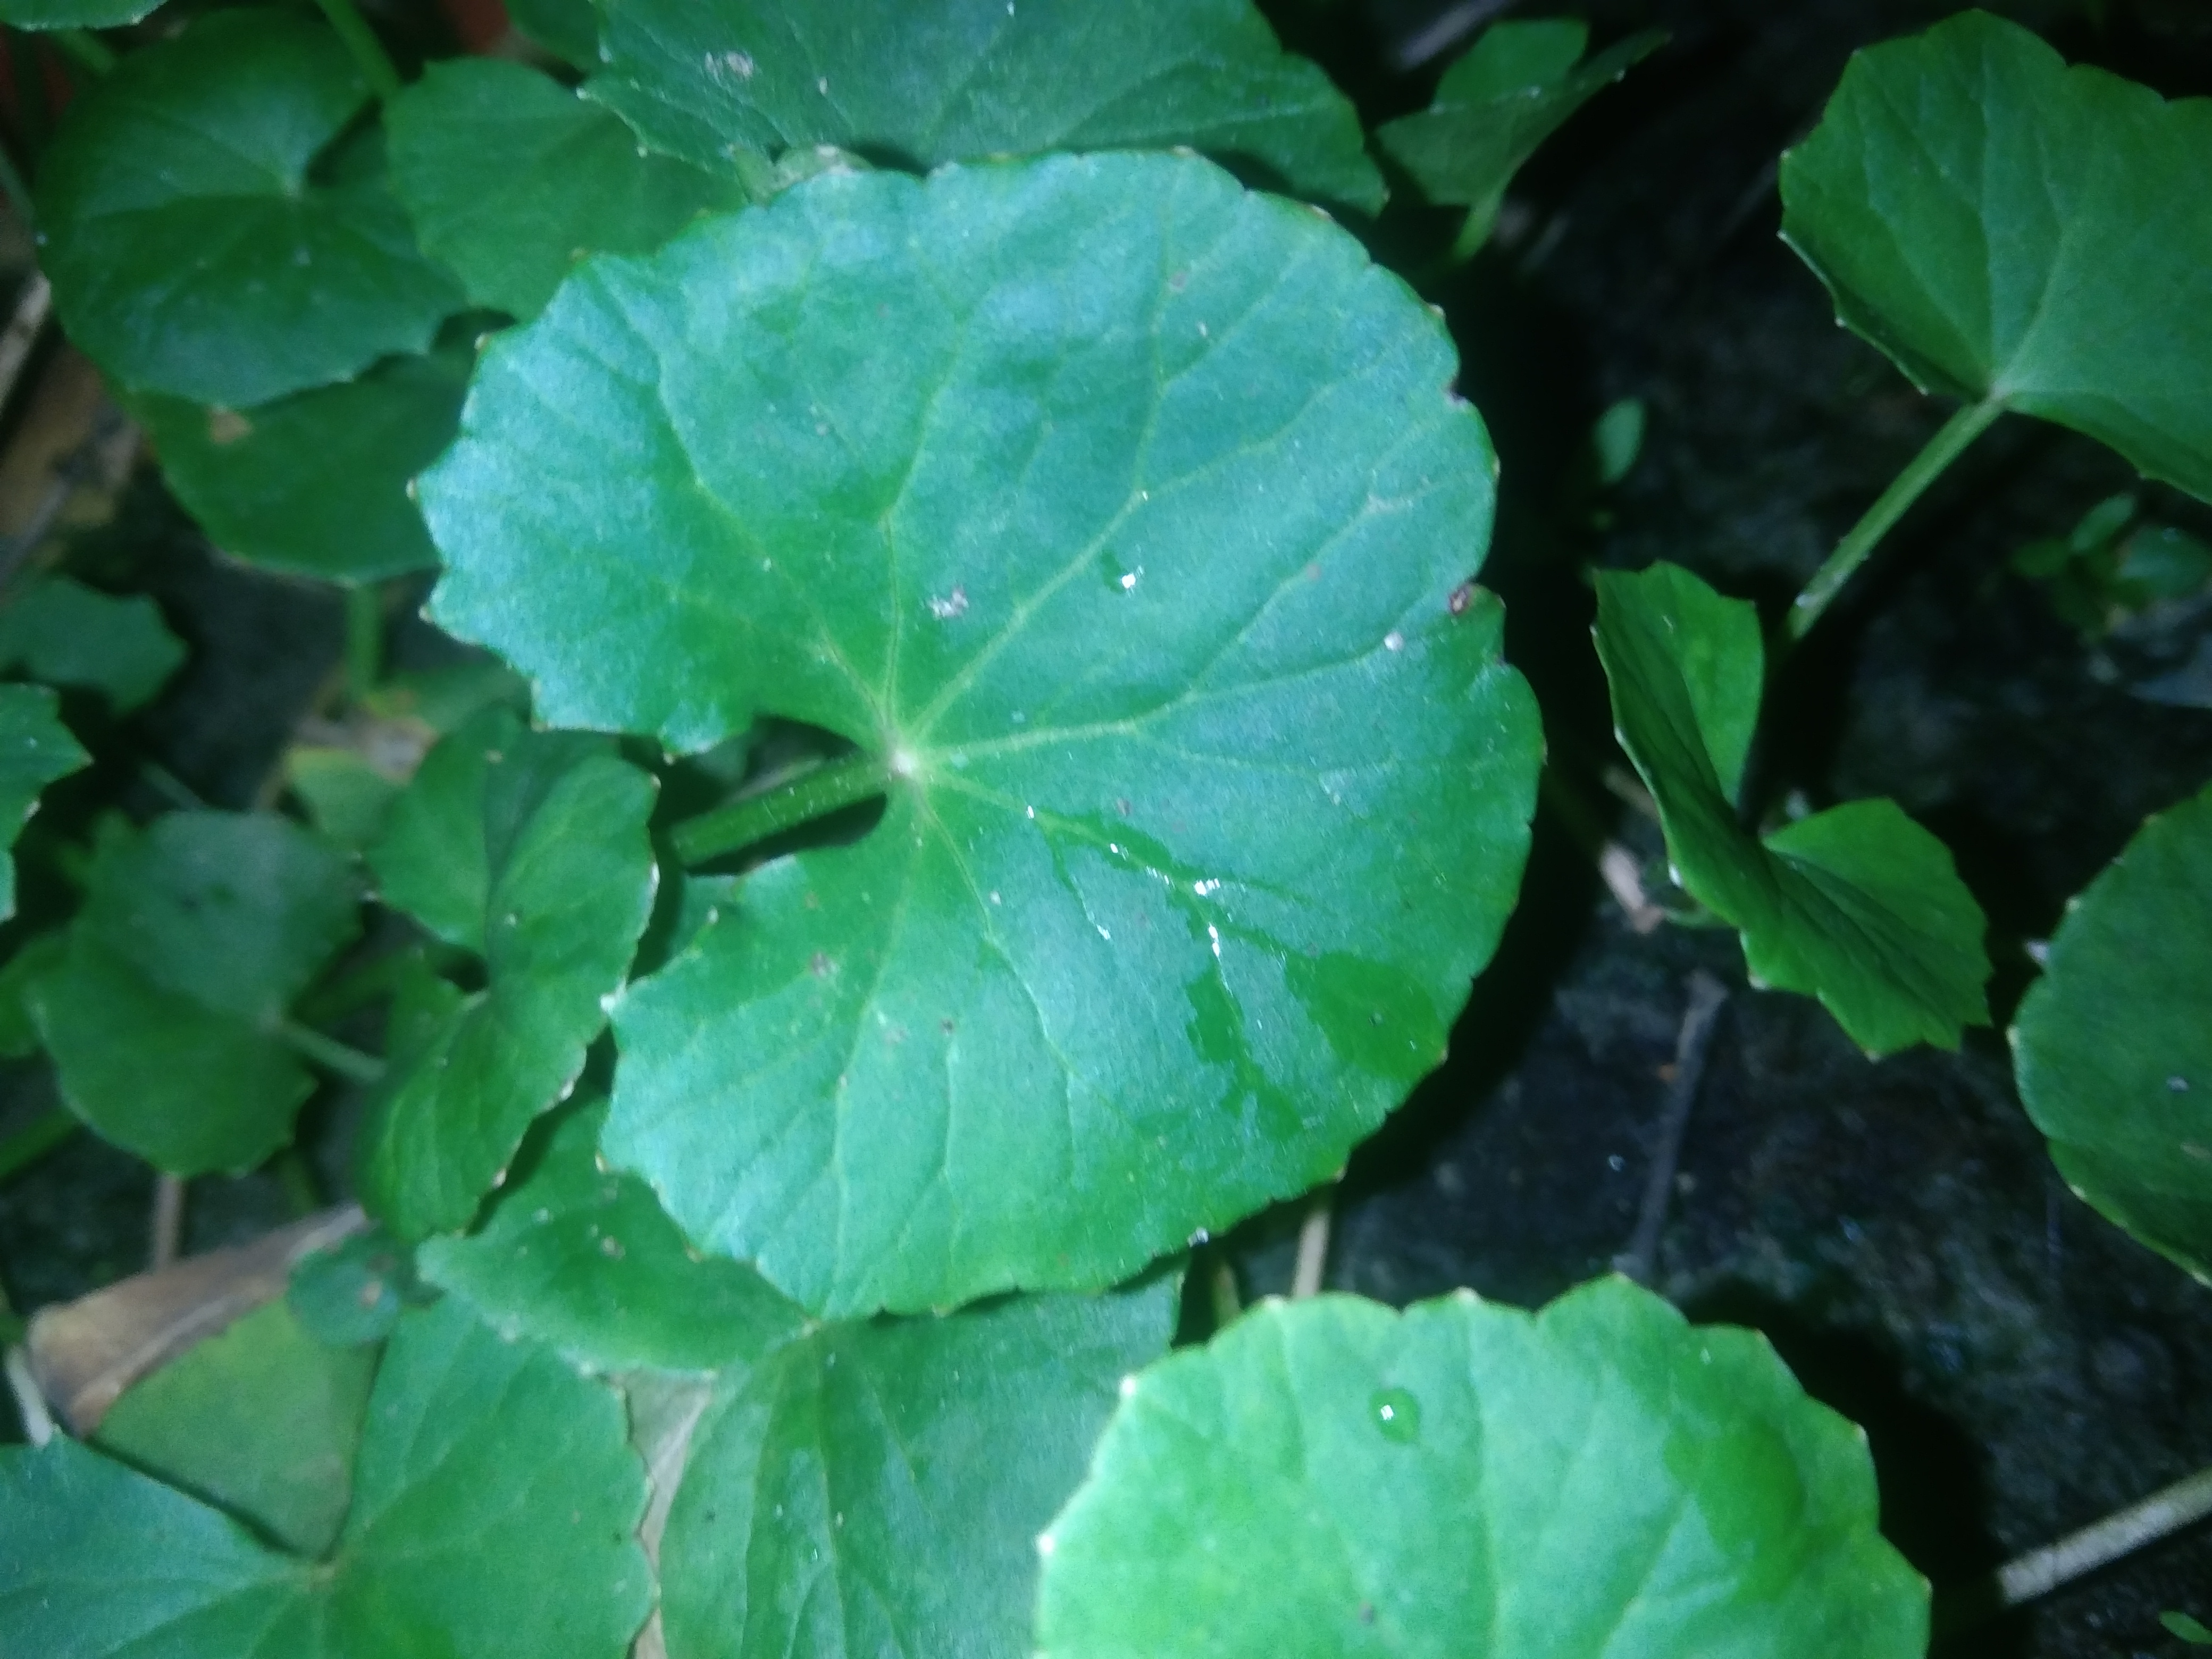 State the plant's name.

thankuni
